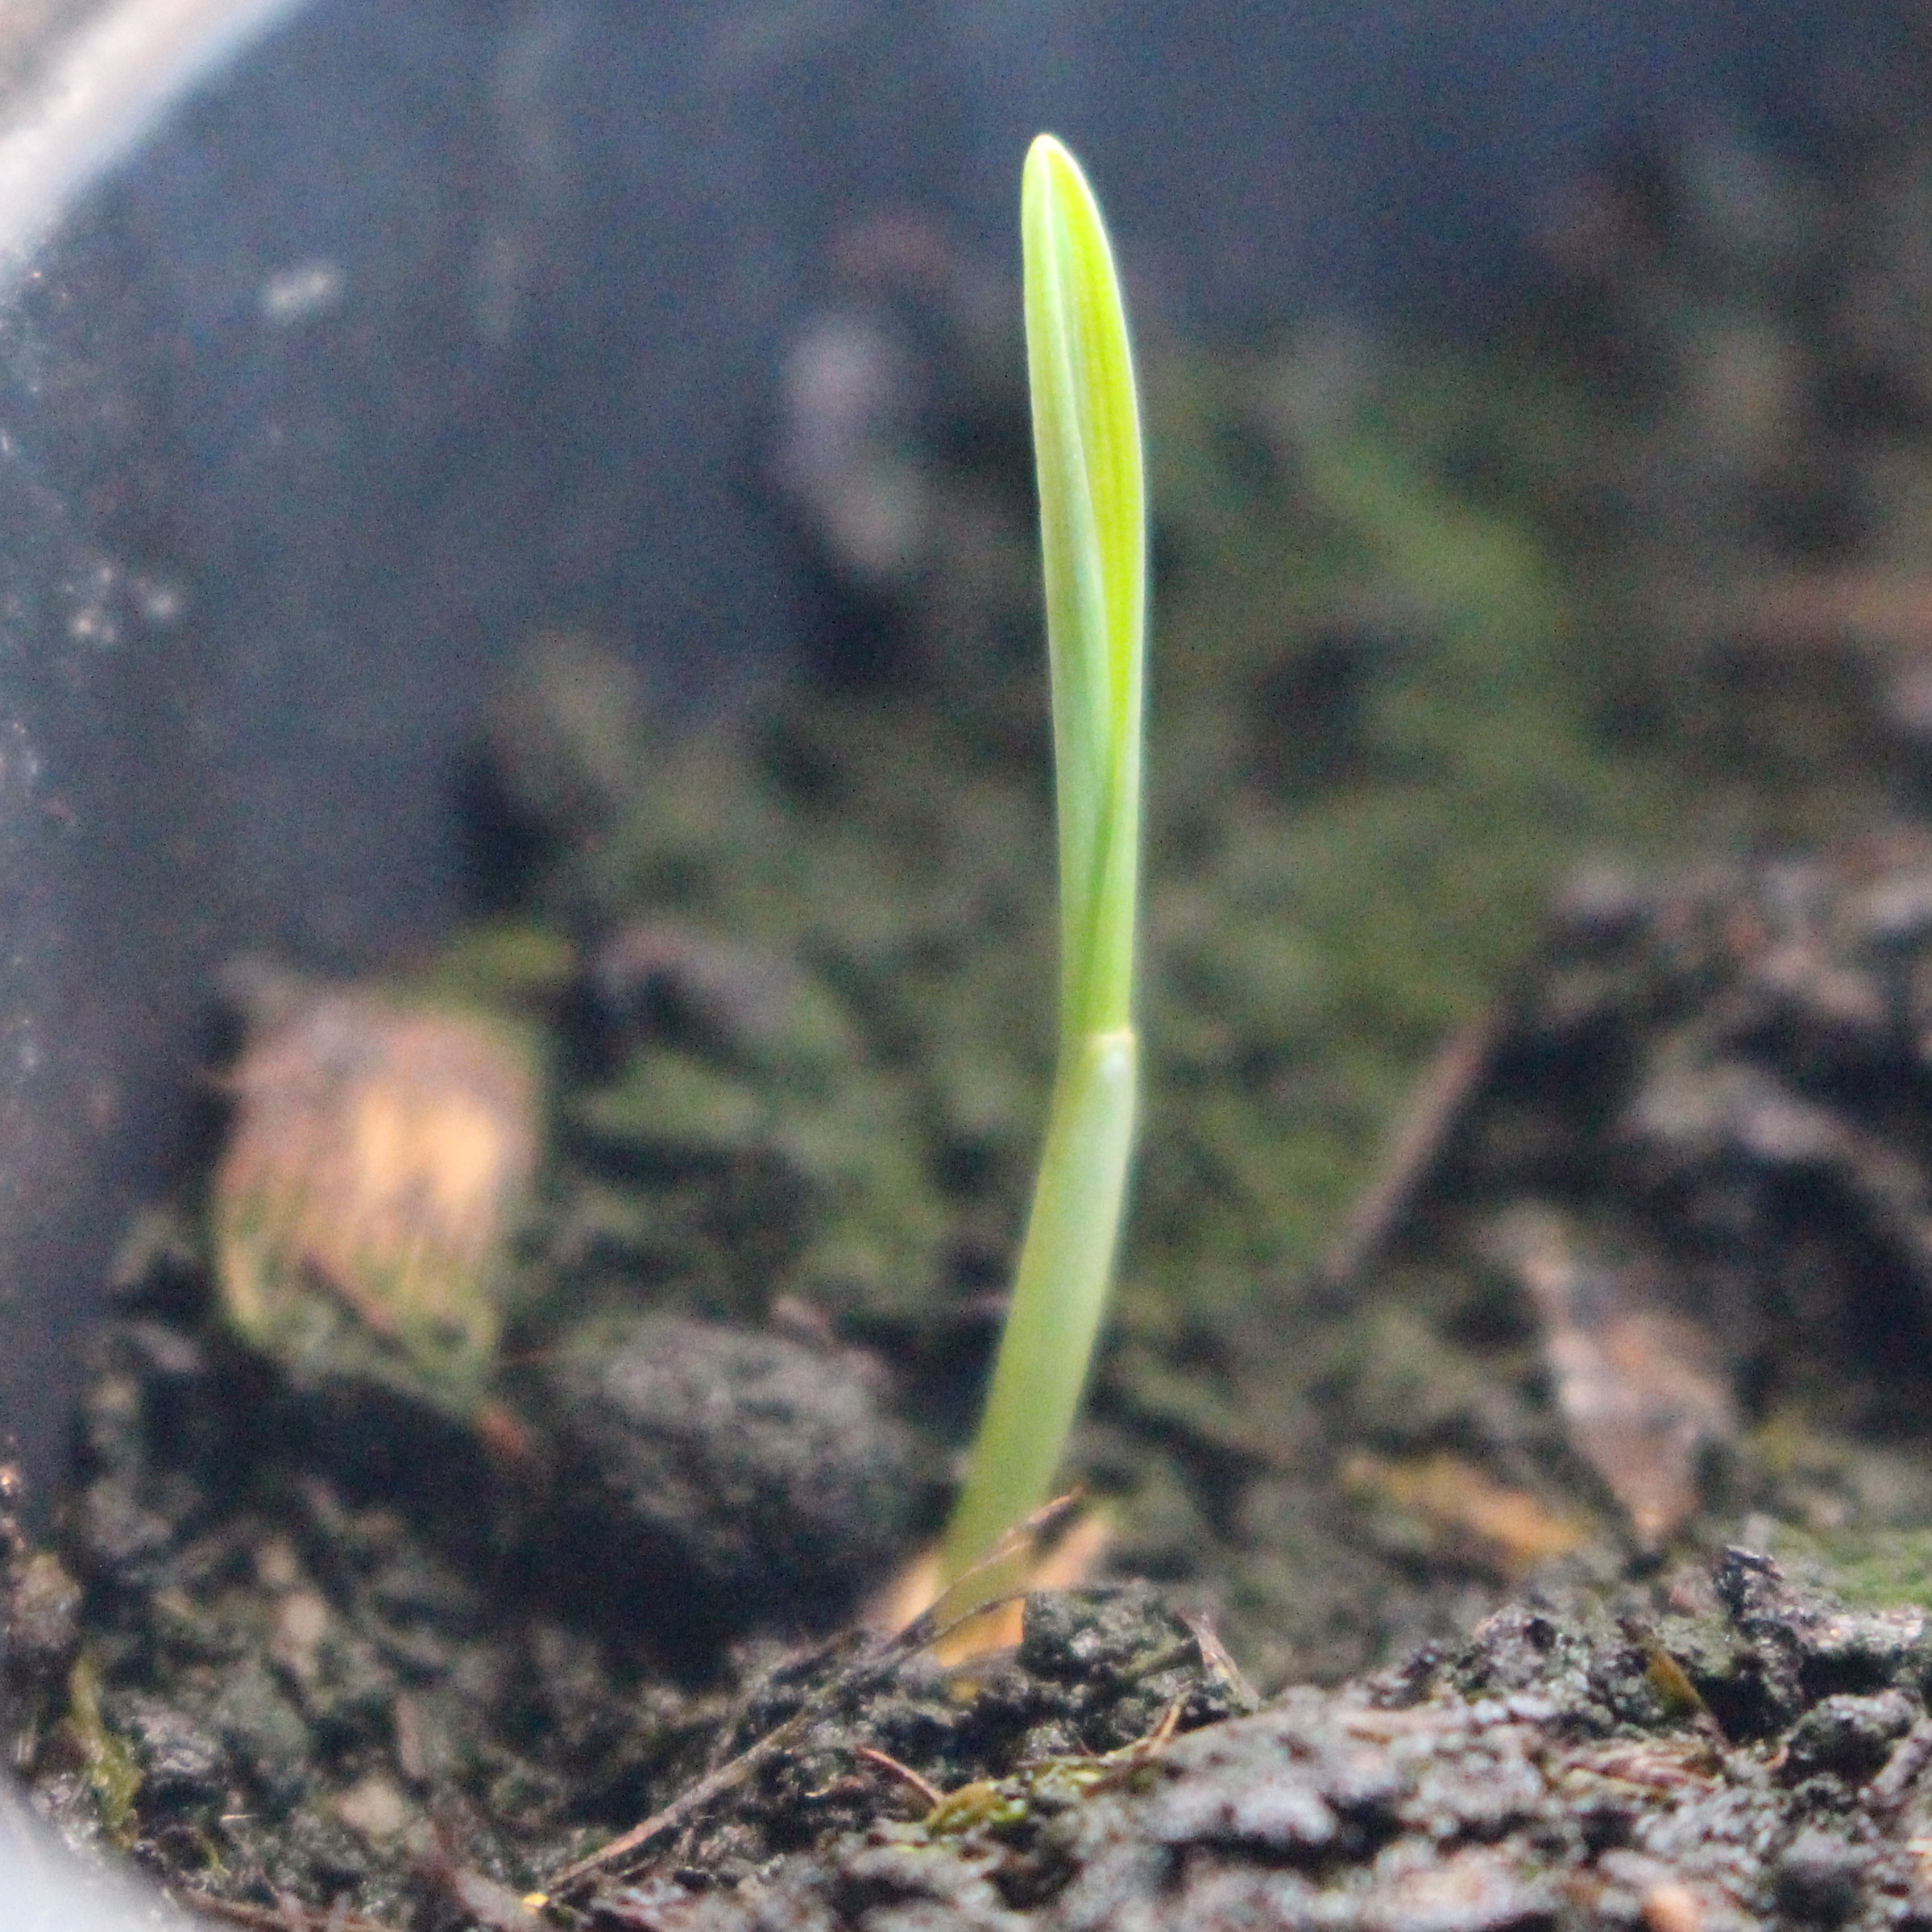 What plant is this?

Avena sterilis
